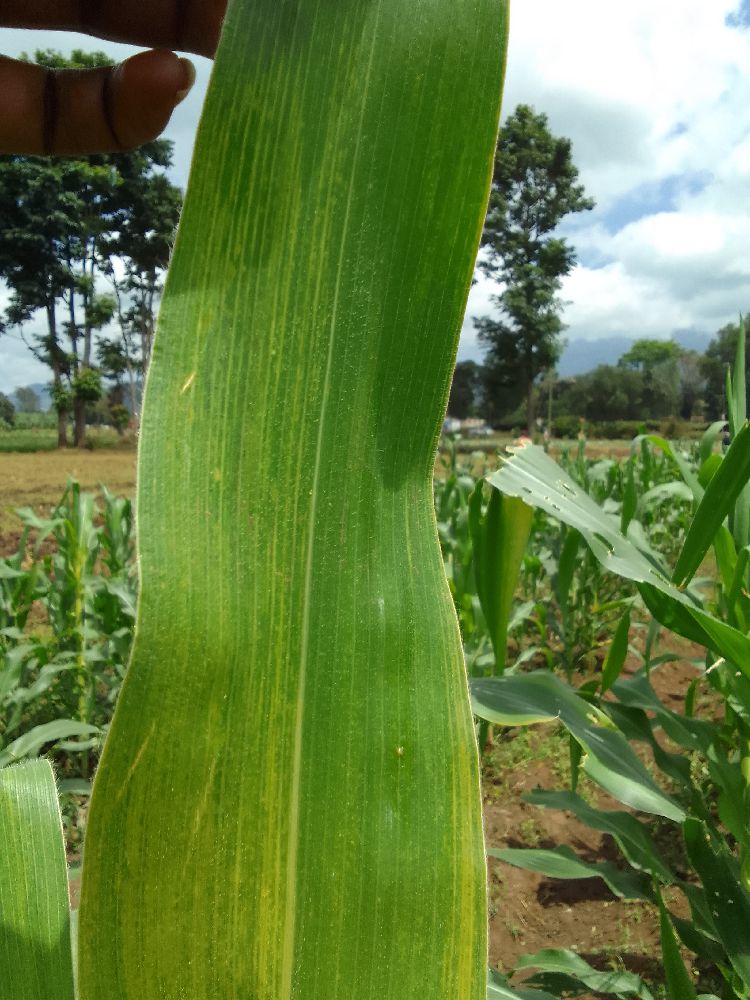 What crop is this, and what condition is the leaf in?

maize, maize lethal necrosis
